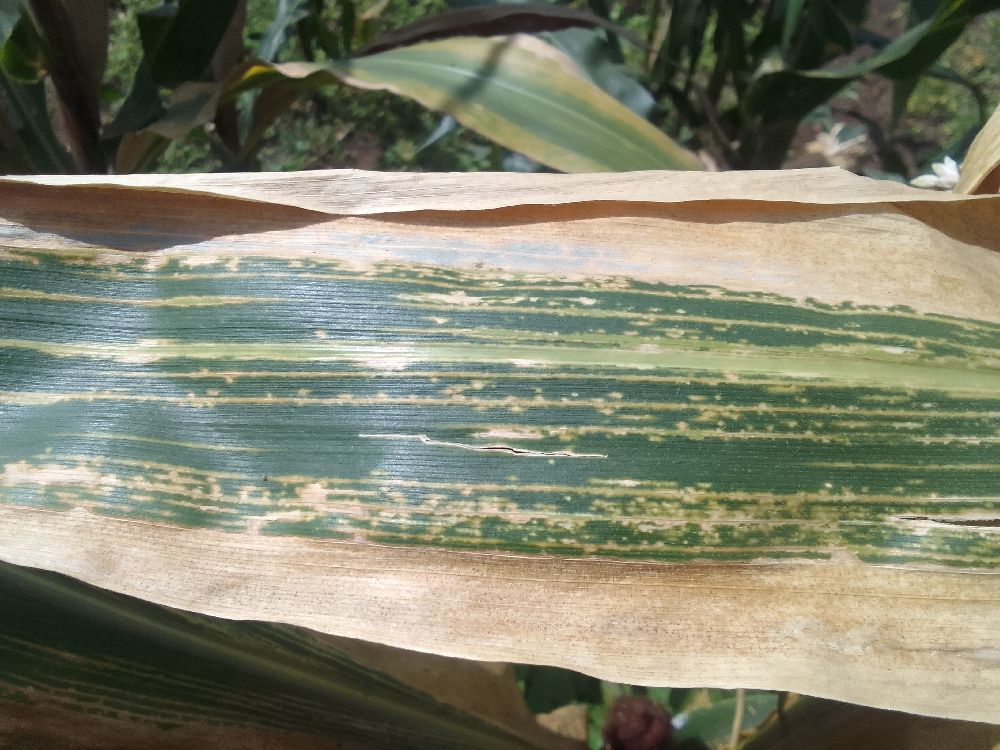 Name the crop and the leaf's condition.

maize, maize lethal necrosis
